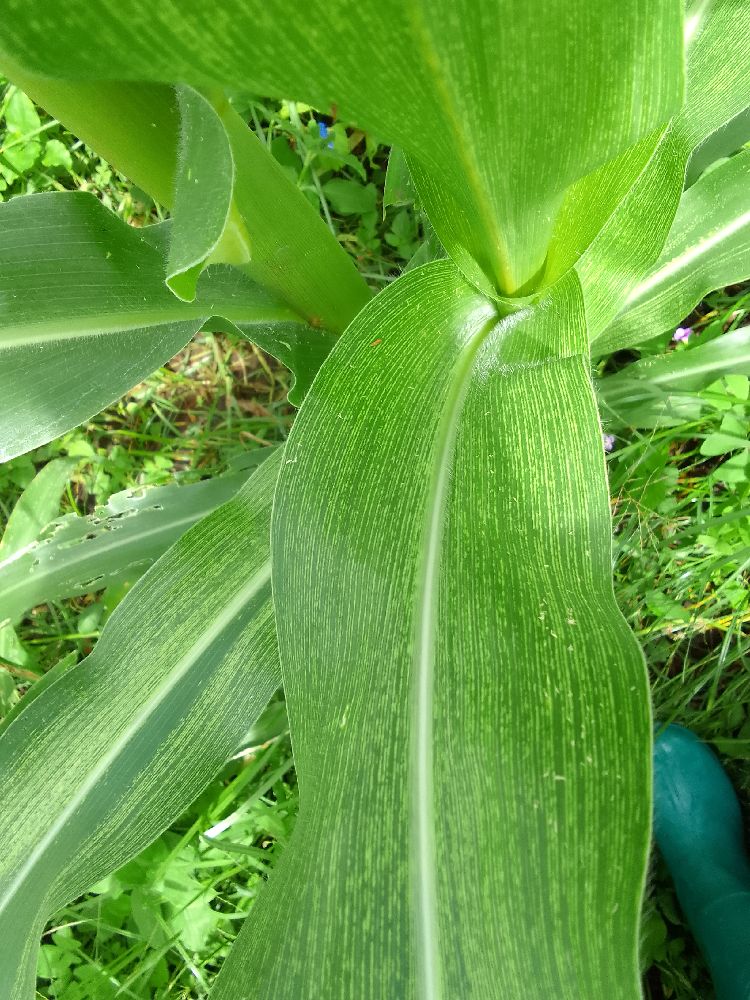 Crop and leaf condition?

maize, maize streak virus
